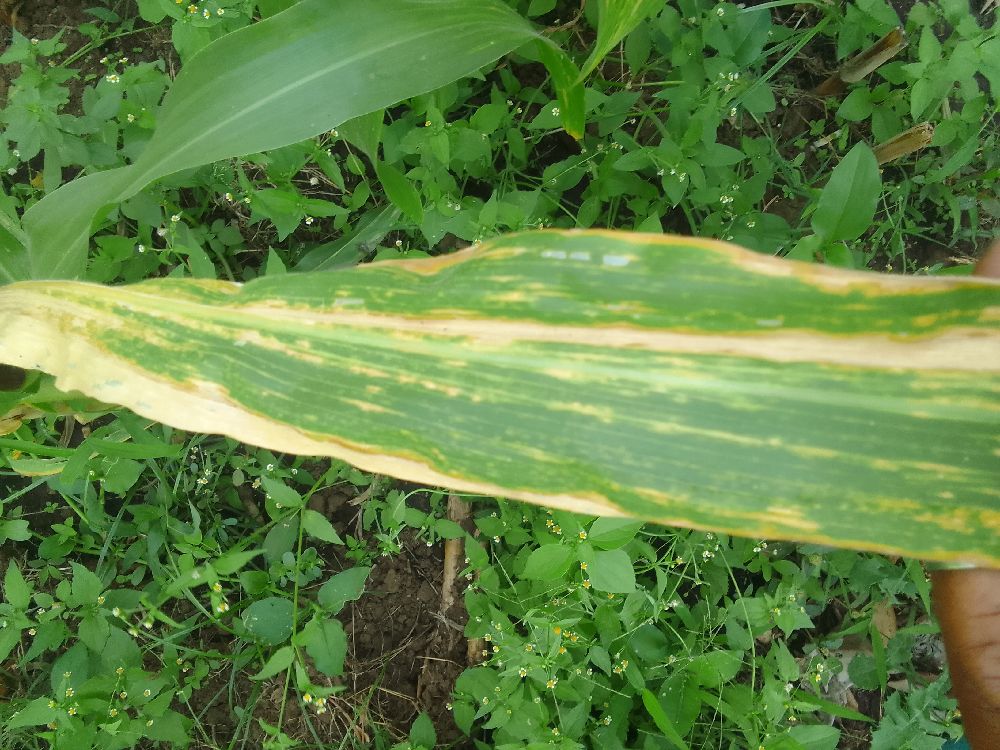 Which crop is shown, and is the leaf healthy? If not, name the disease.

maize, maize lethal necrosis
